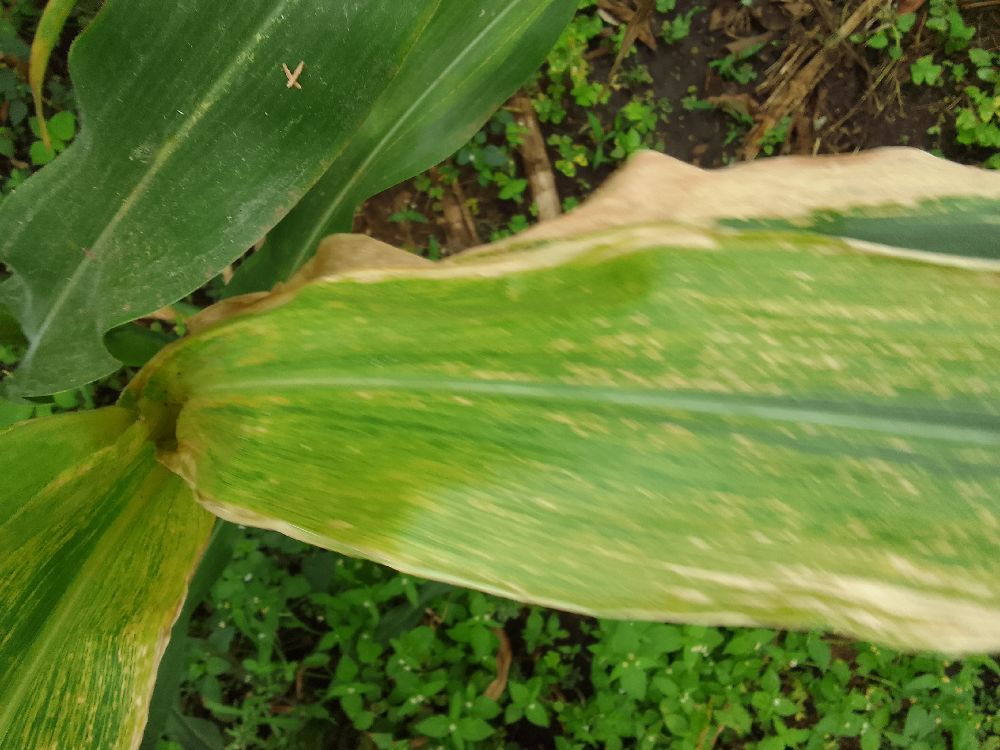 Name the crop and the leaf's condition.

maize, maize lethal necrosis
